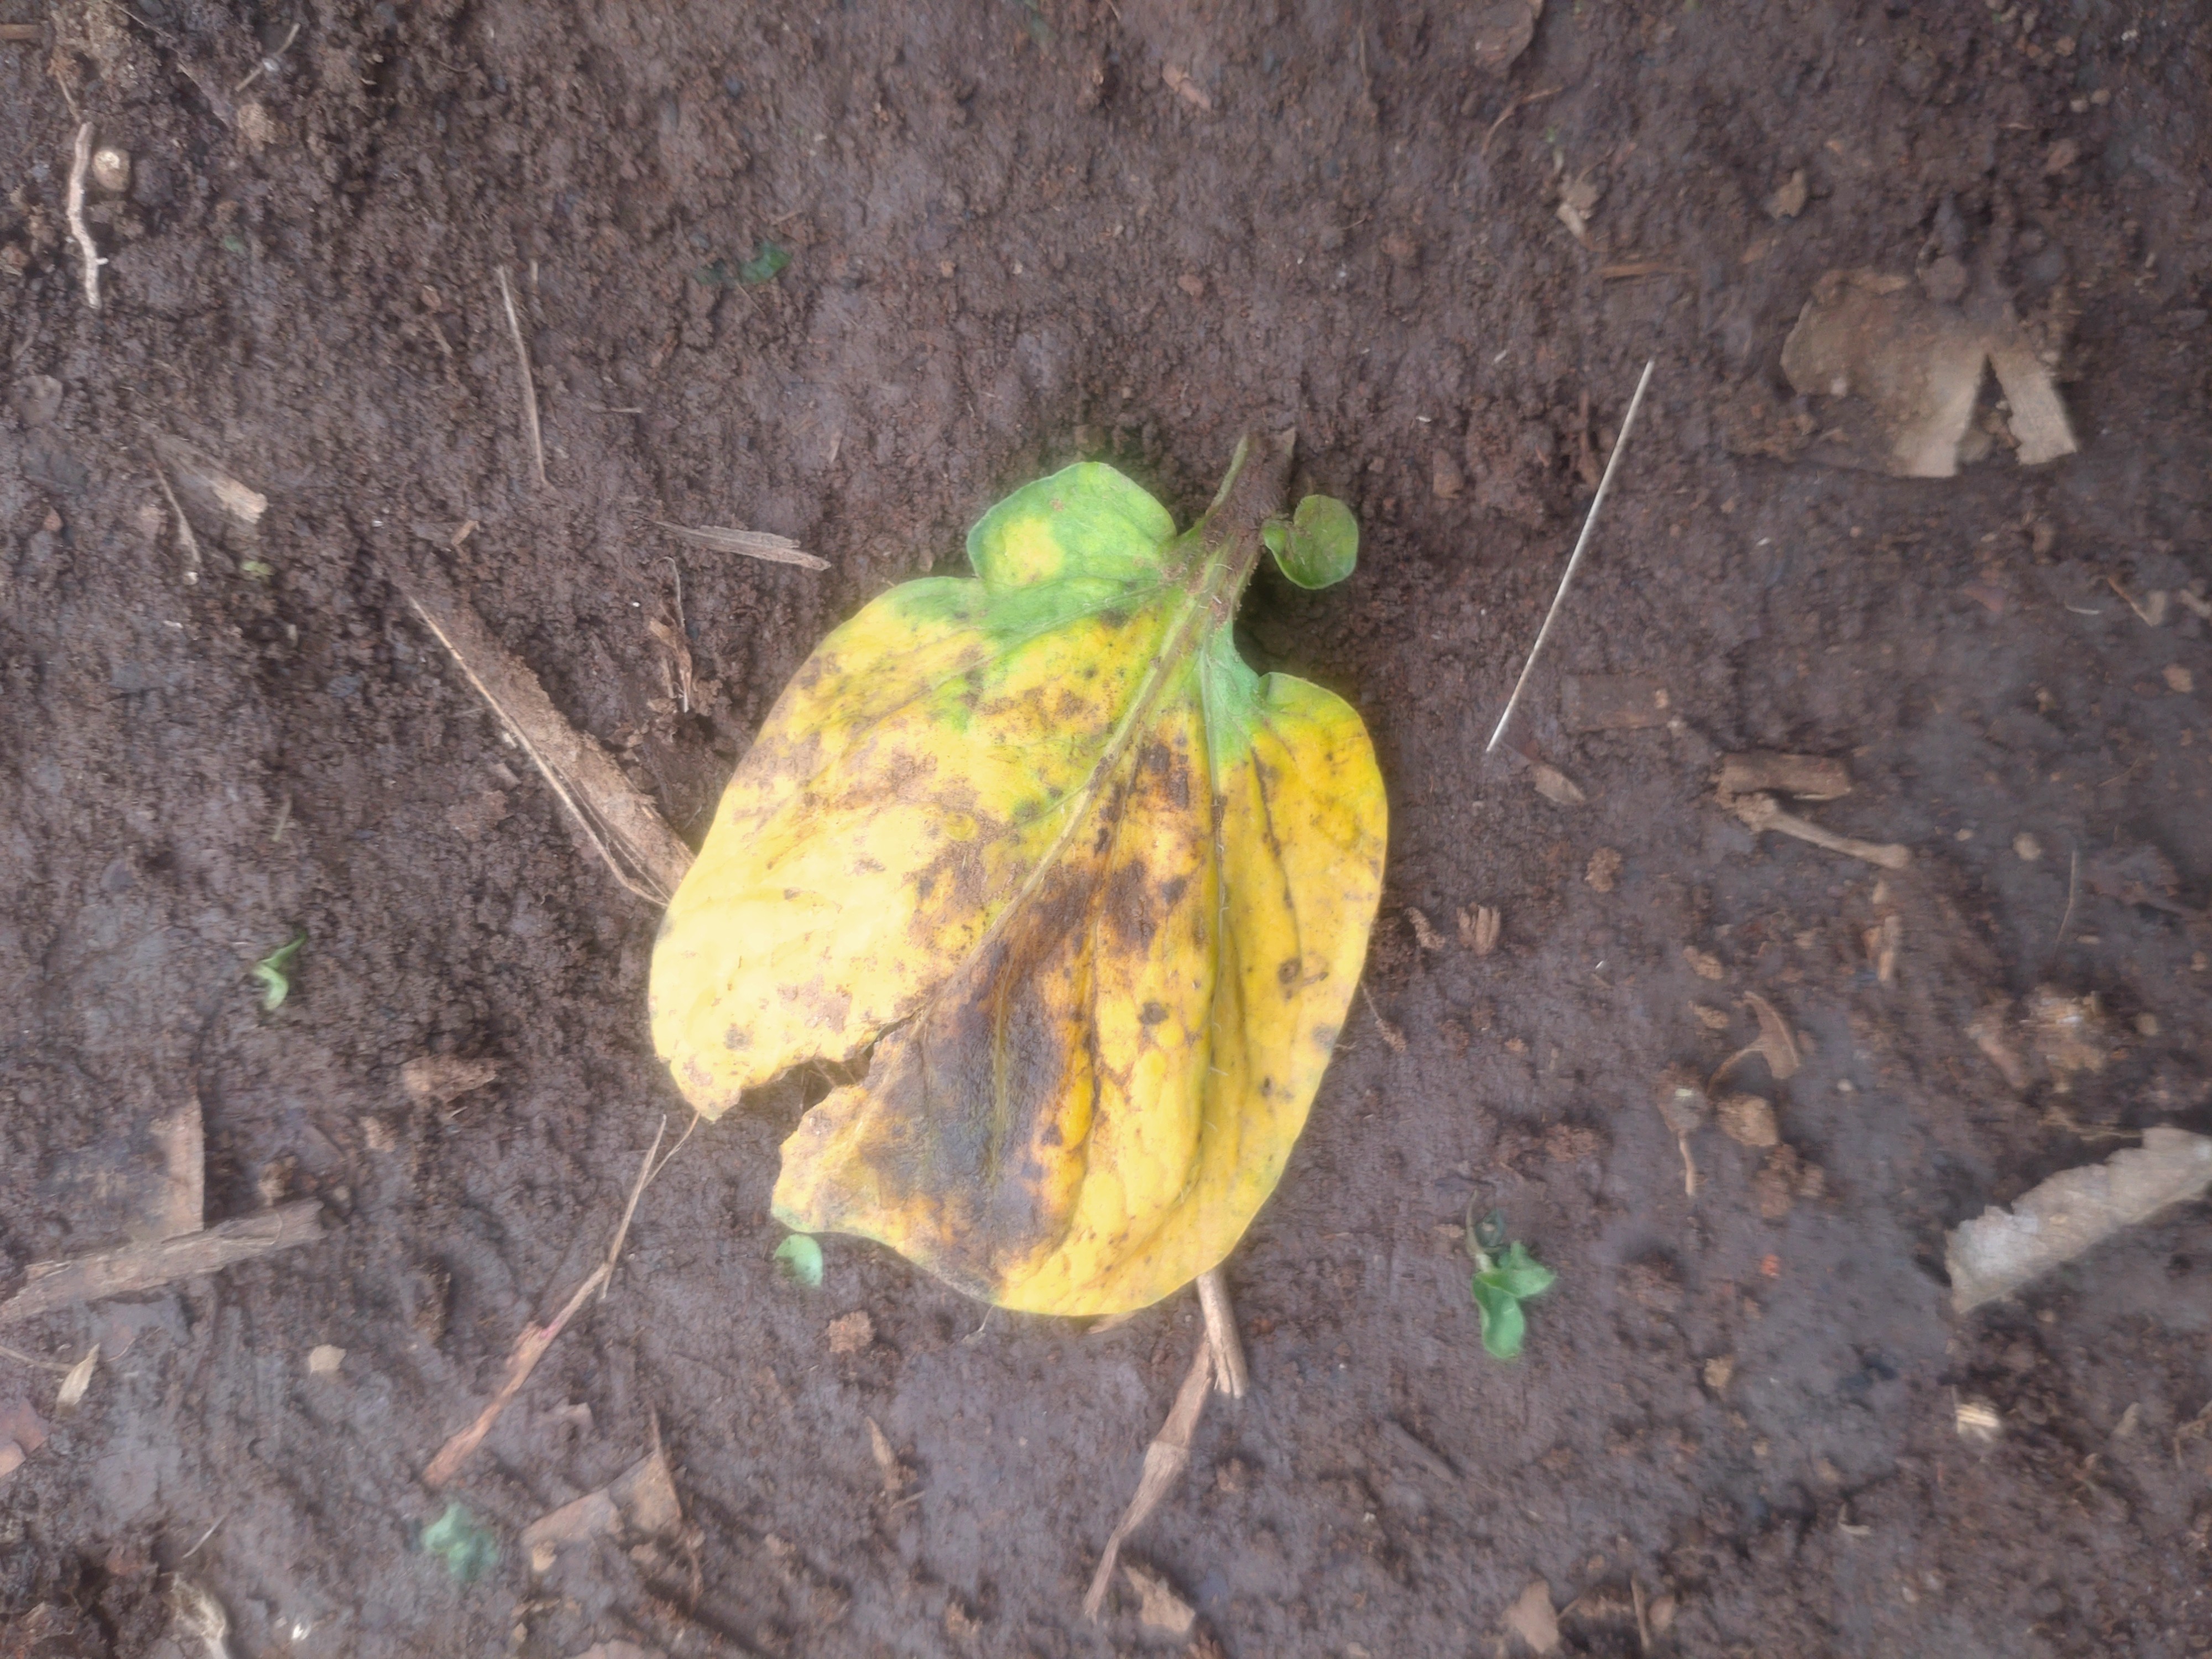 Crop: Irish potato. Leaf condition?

late blight
